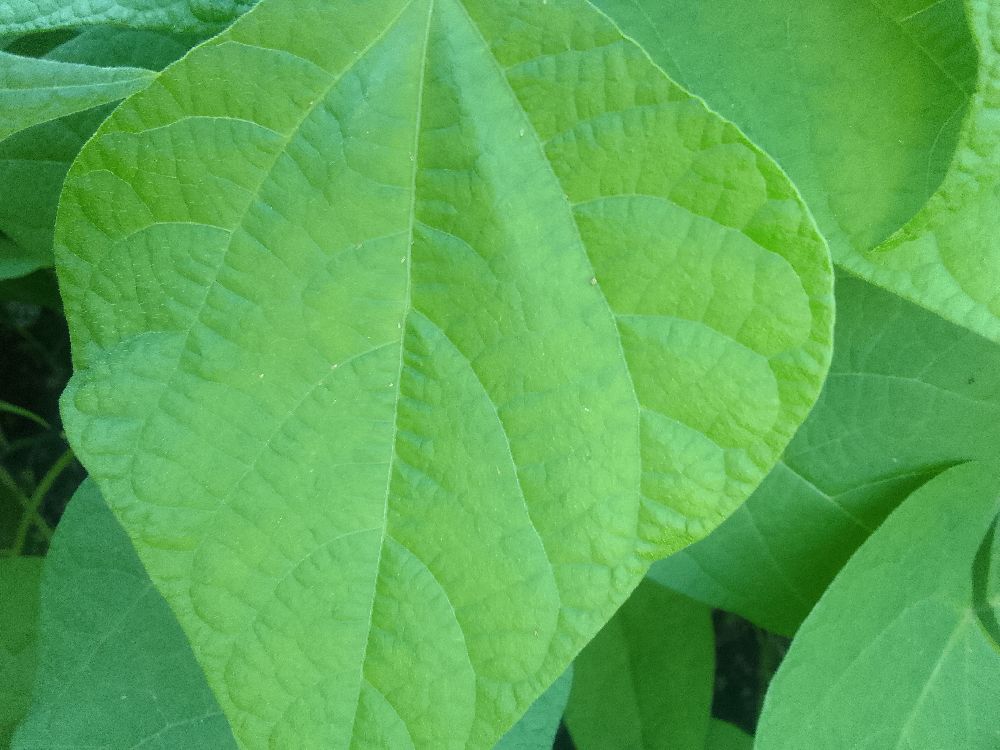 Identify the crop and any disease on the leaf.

common bean, healthy
